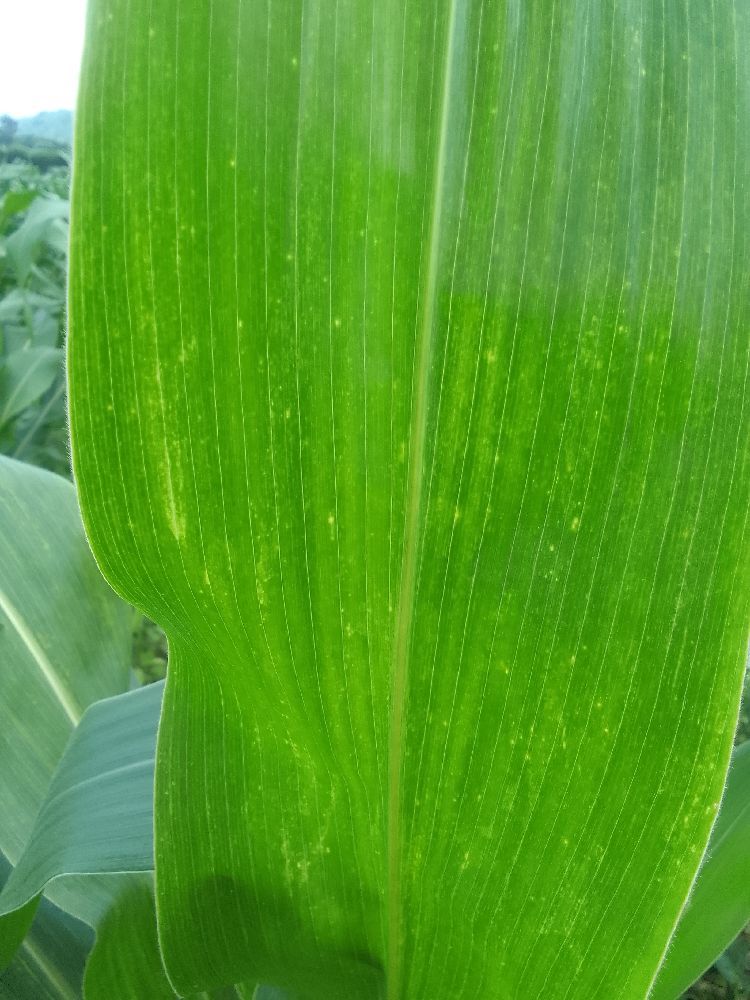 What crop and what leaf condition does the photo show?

maize, maize lethal necrosis
